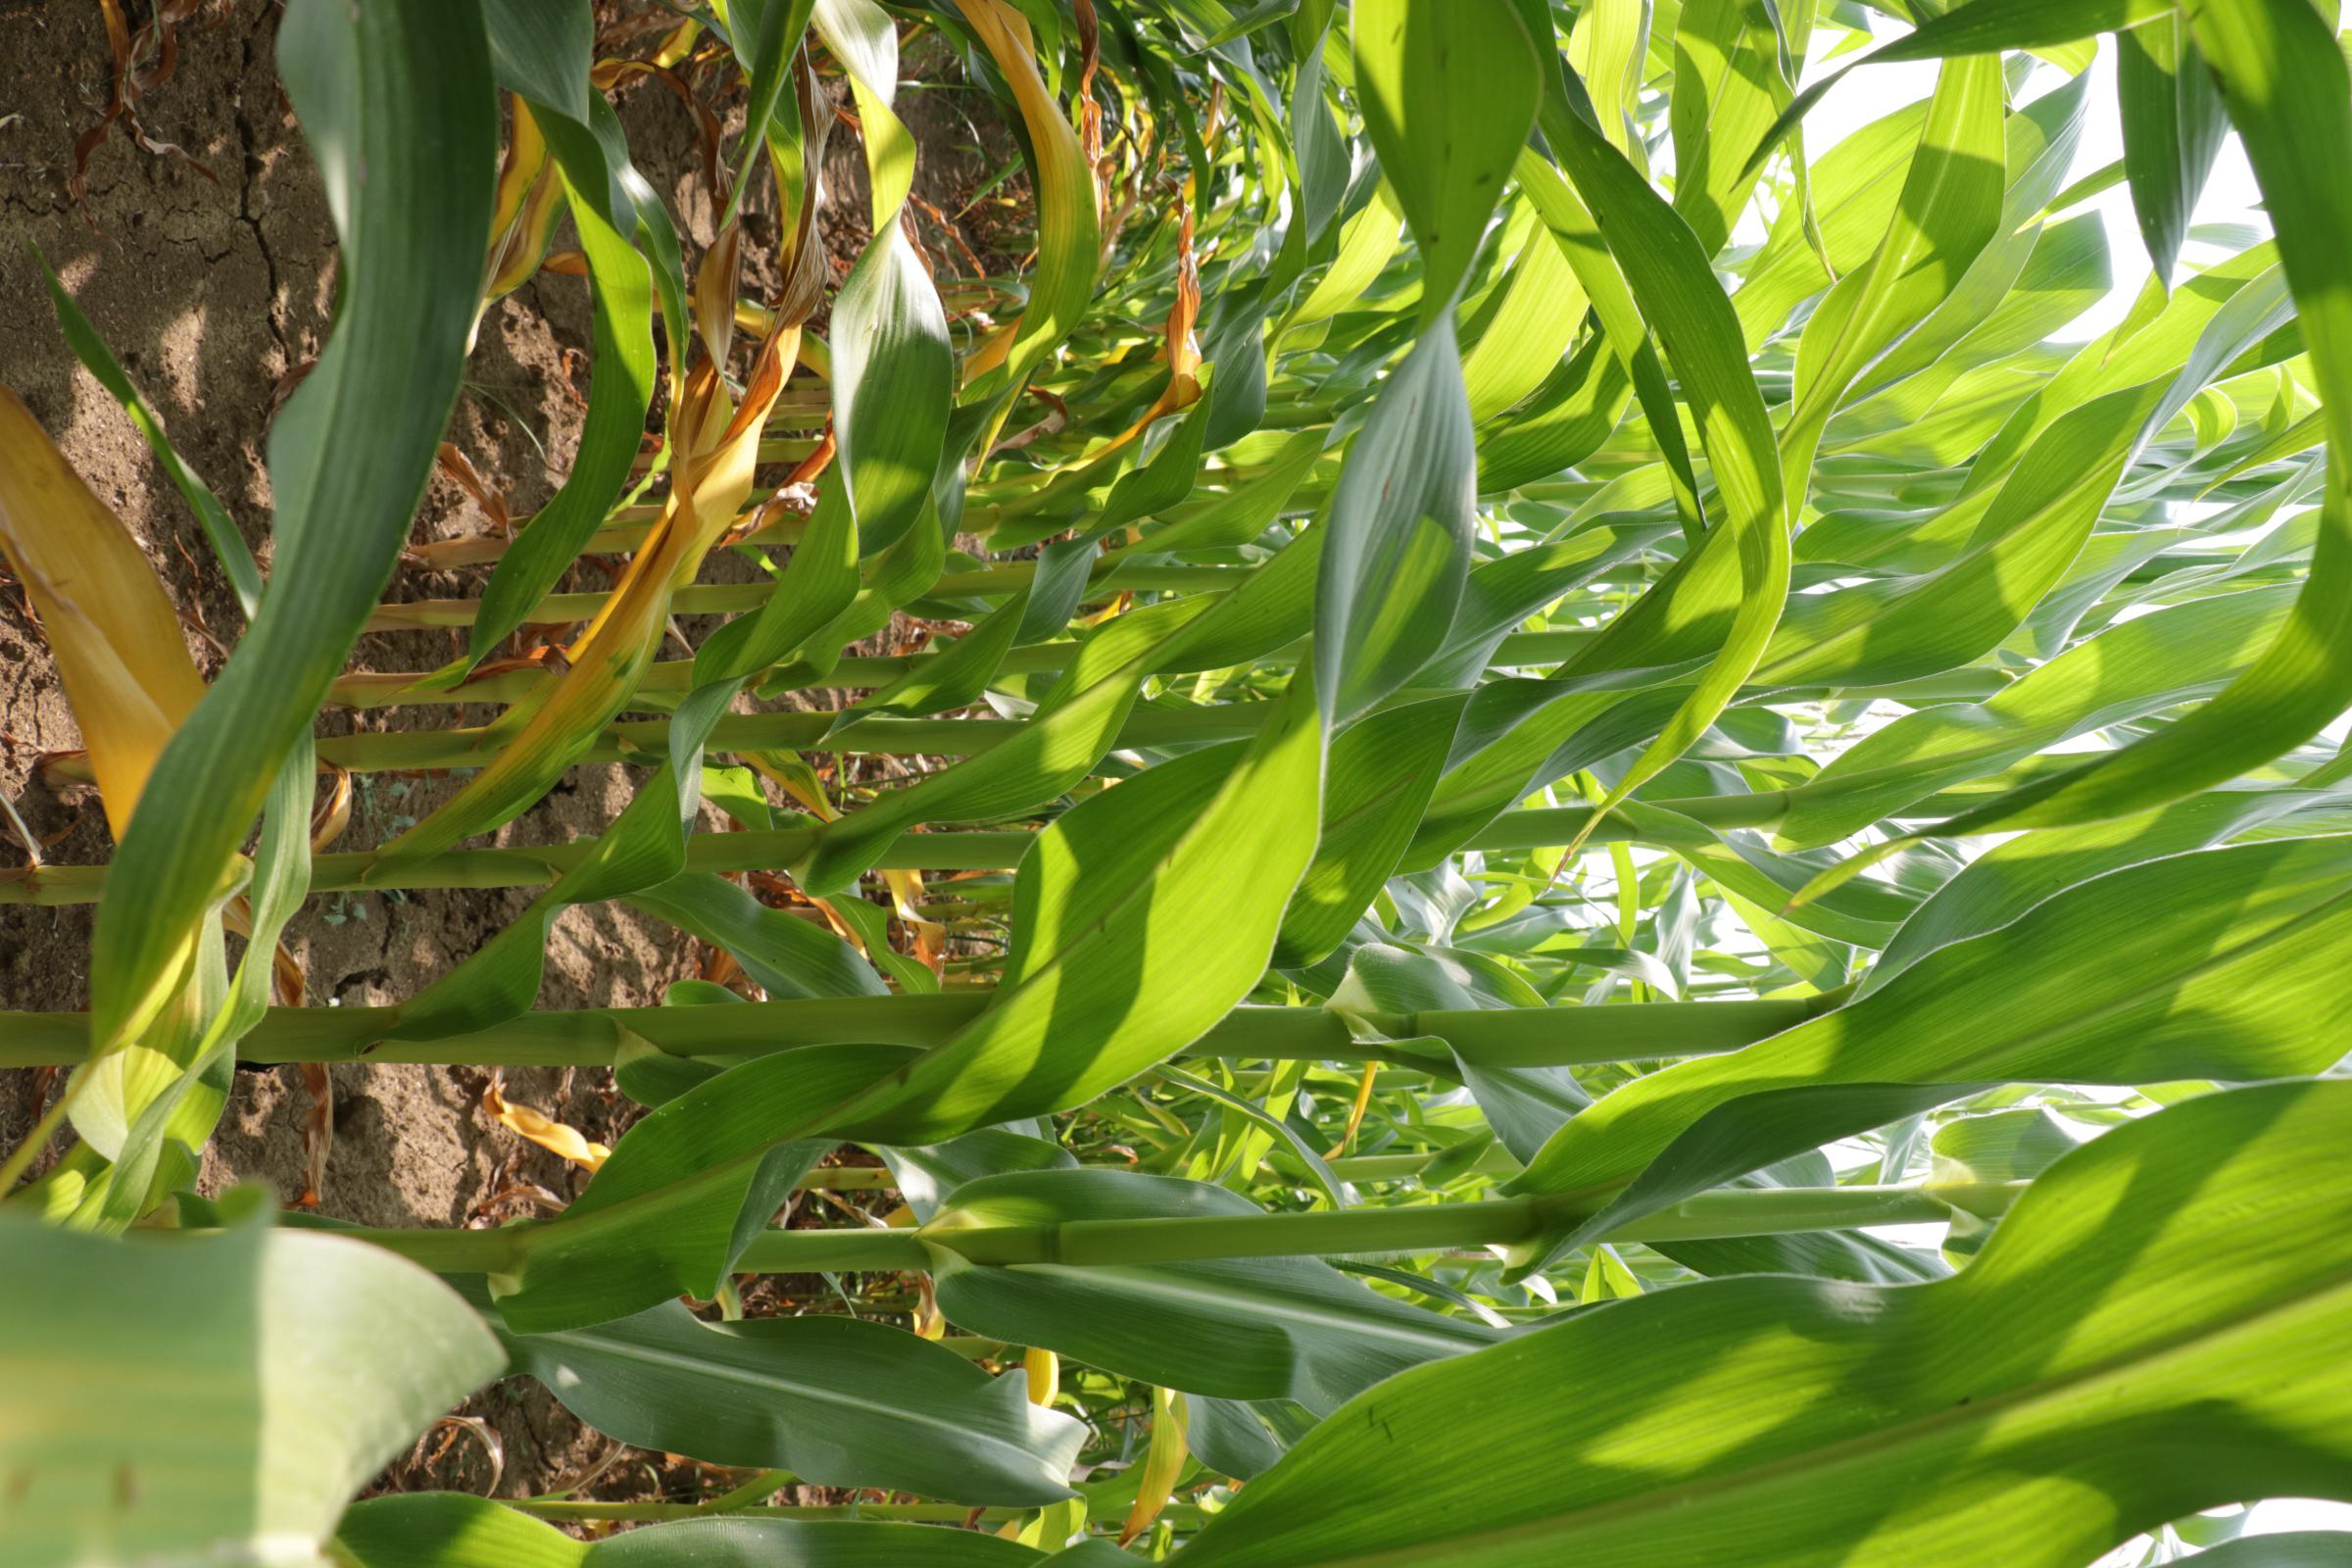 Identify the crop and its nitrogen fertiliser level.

maize, no added nitrogen
